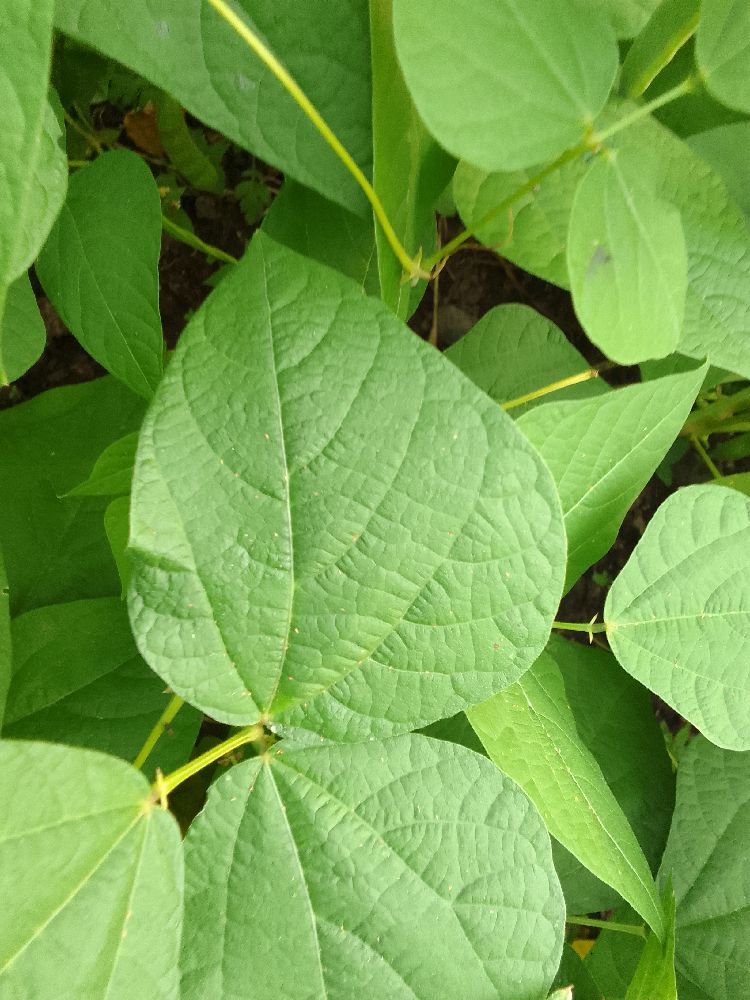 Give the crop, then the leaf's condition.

common bean, healthy
